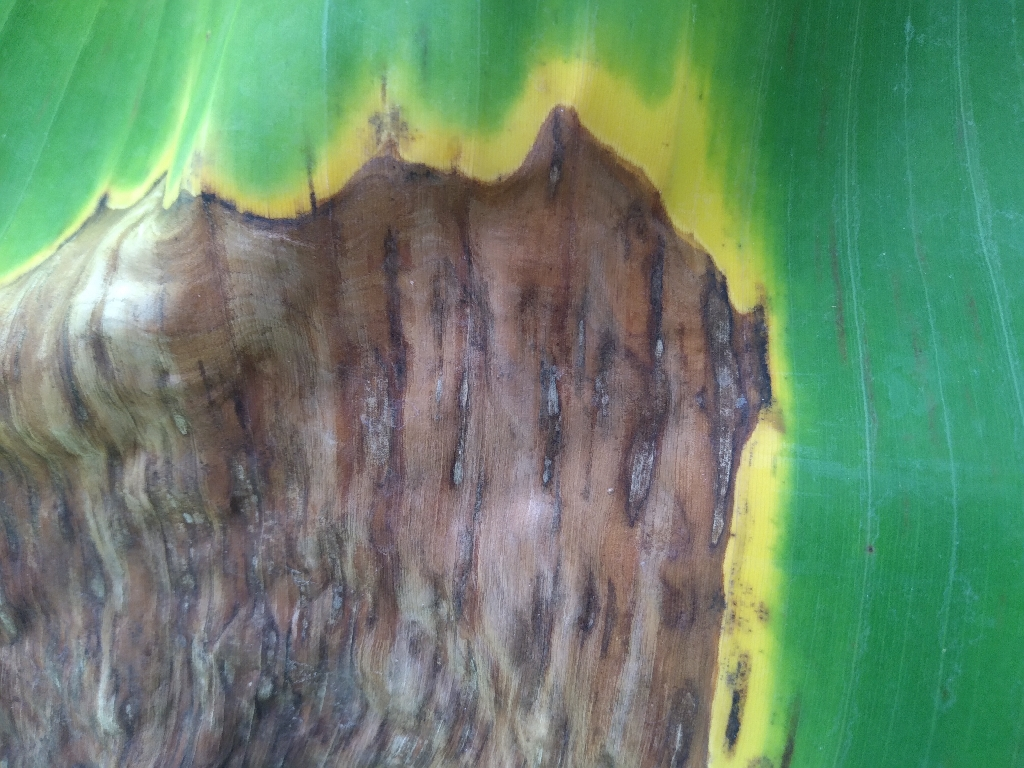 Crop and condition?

banana, black sigatoka
